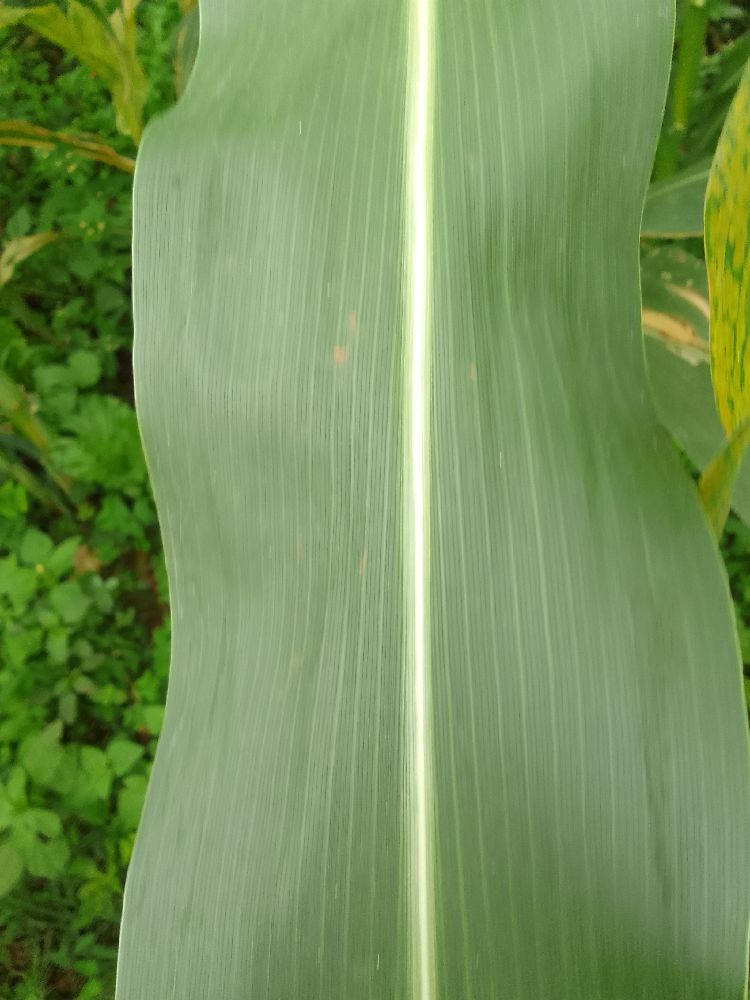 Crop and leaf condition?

maize, healthy
